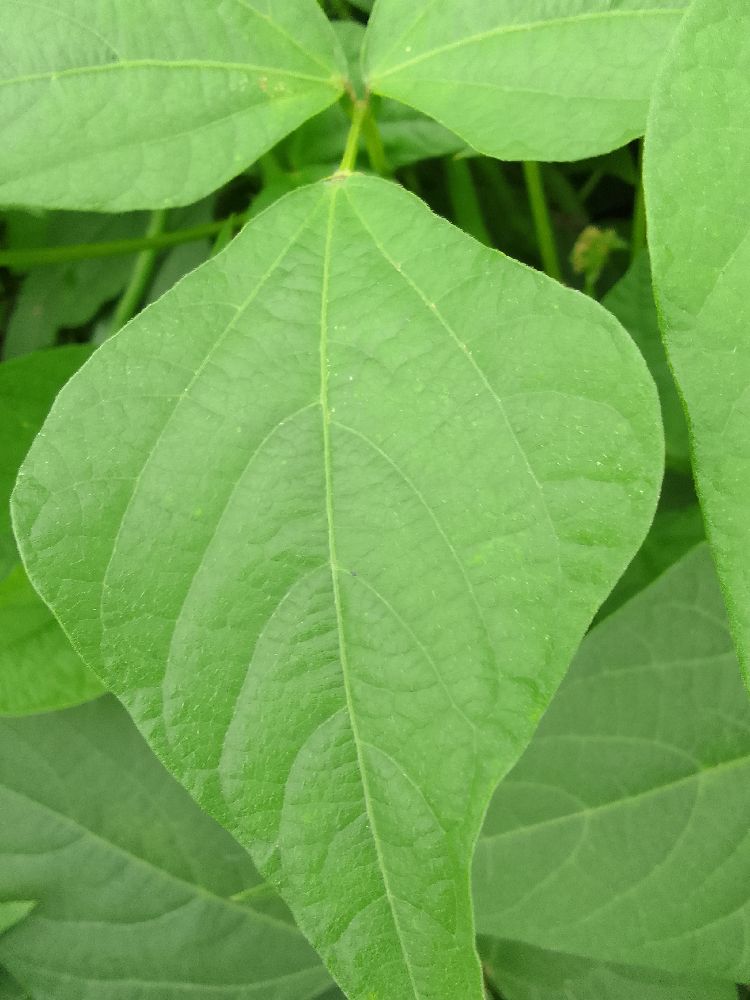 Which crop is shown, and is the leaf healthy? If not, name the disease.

common bean, healthy
